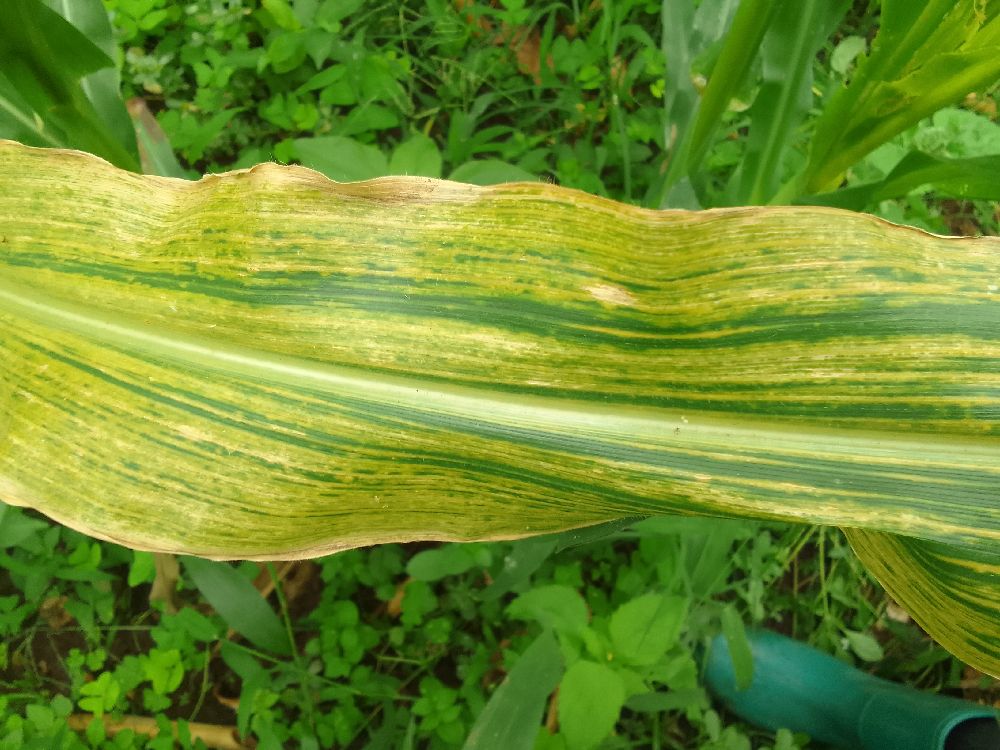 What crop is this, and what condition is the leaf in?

maize, maize lethal necrosis
